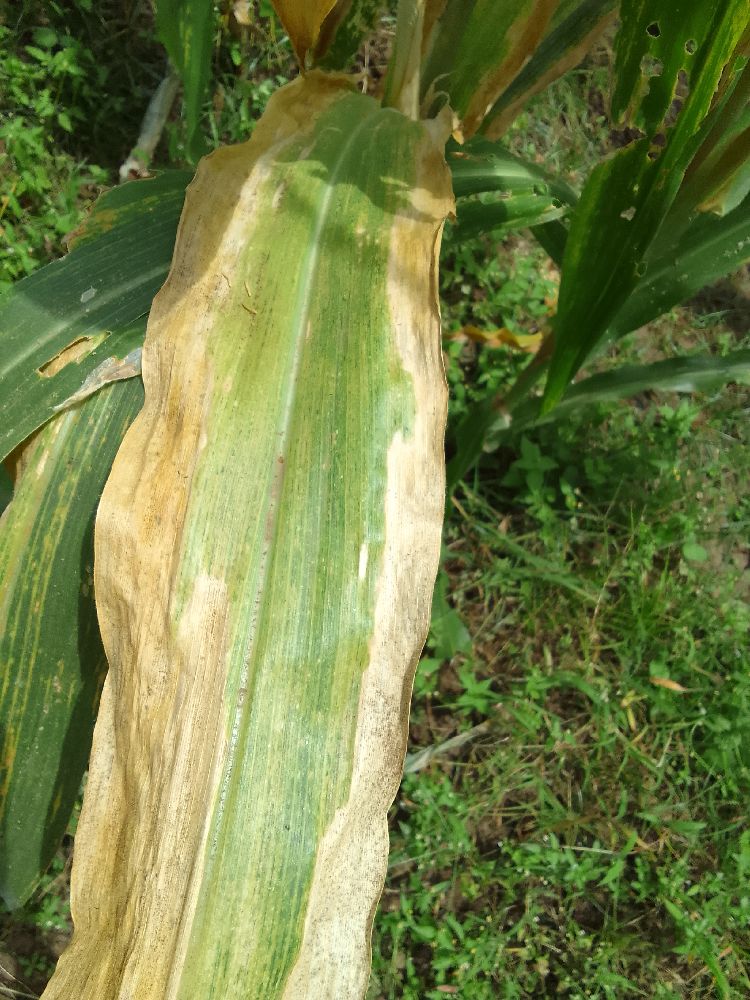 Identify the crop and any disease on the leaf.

maize, maize lethal necrosis
